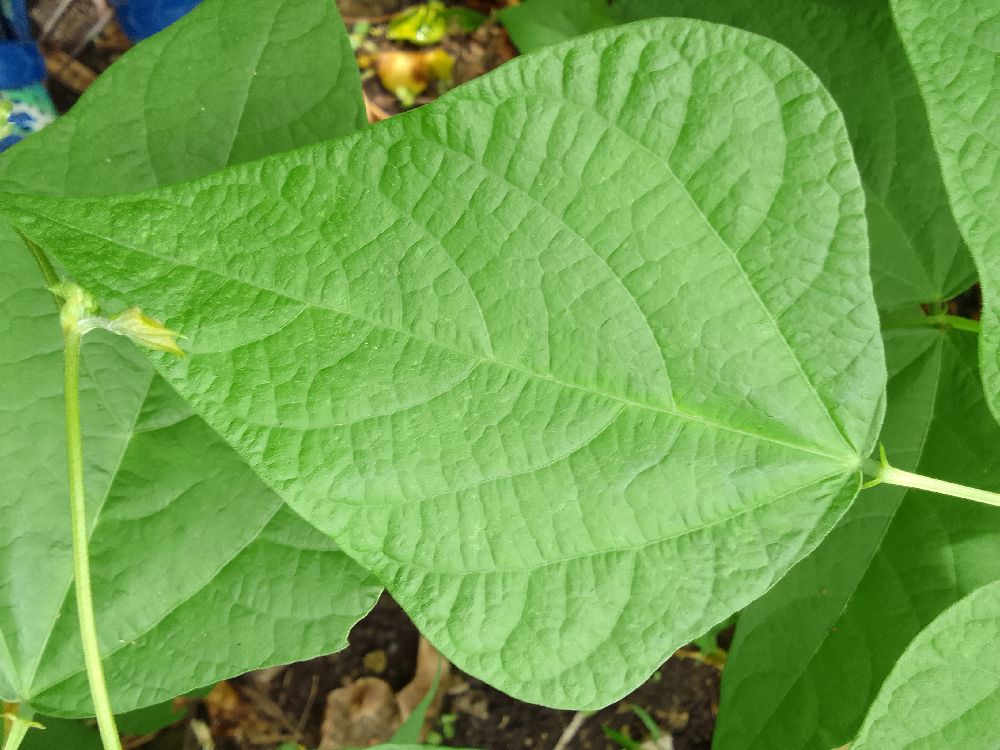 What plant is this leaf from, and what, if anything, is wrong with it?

common bean, healthy
